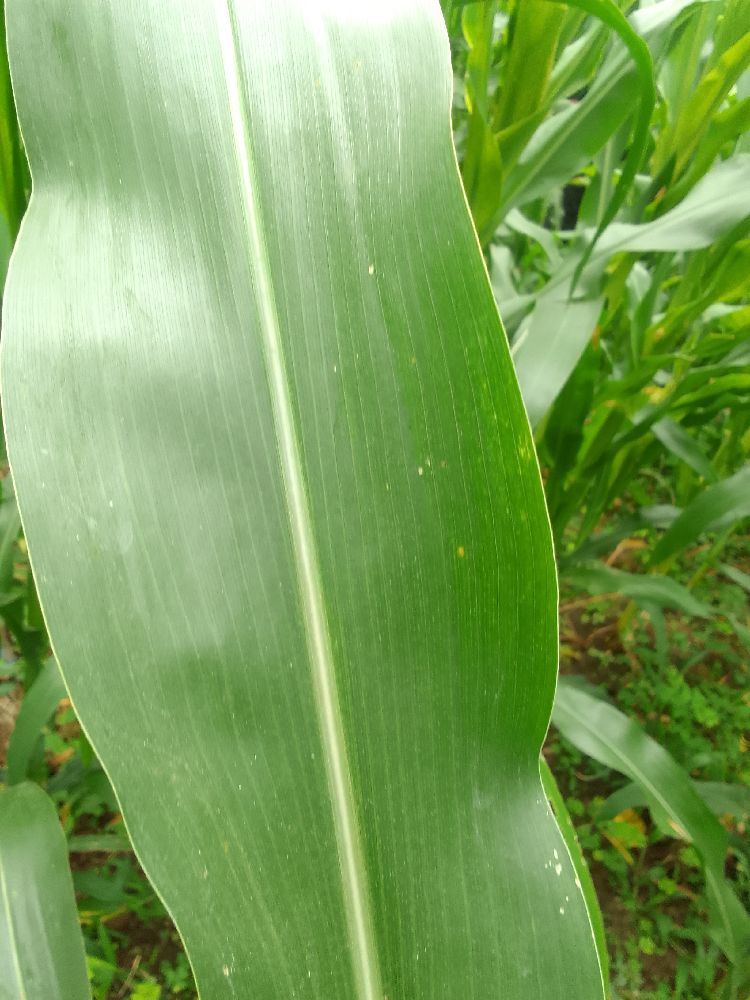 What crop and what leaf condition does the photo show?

maize, healthy
